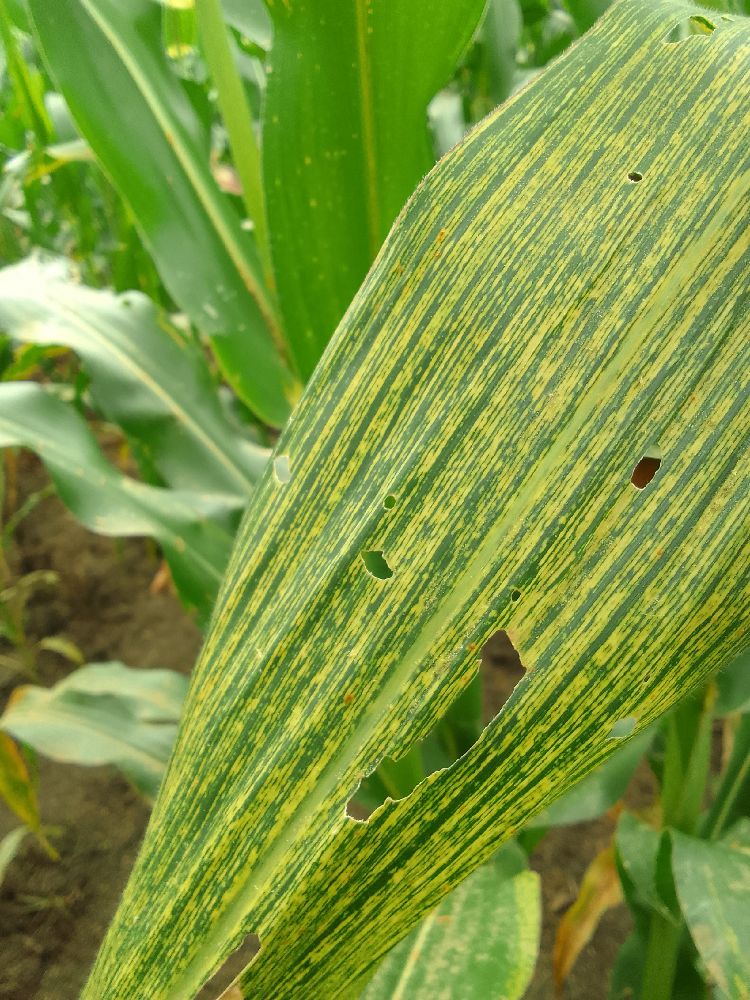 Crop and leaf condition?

maize, maize streak virus
